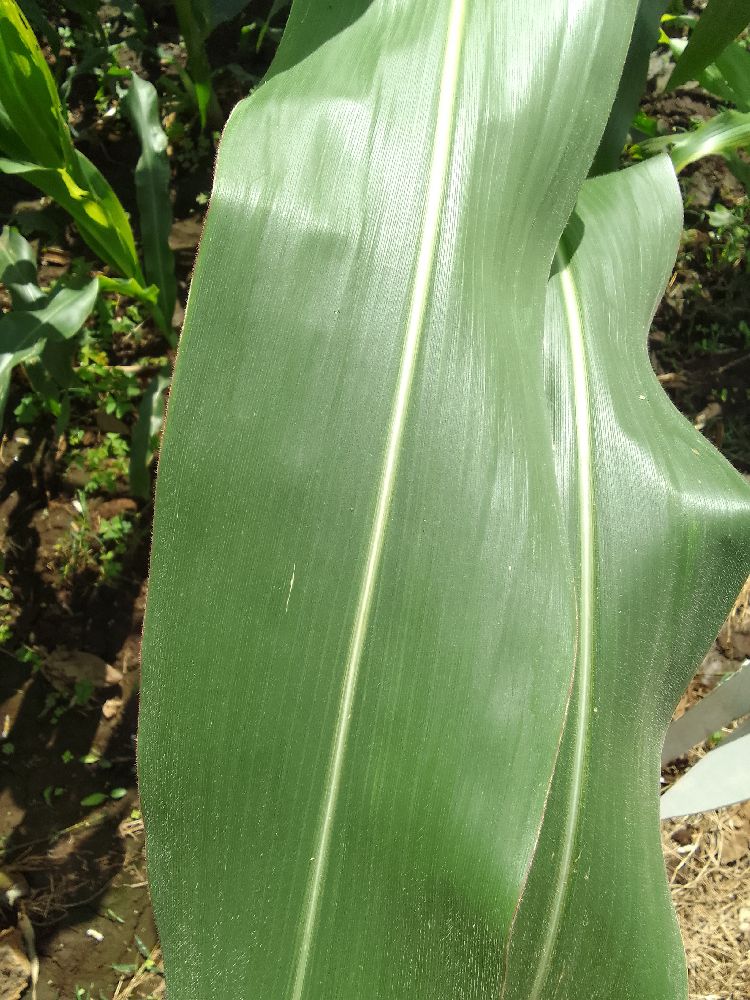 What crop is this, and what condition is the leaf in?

maize, healthy
